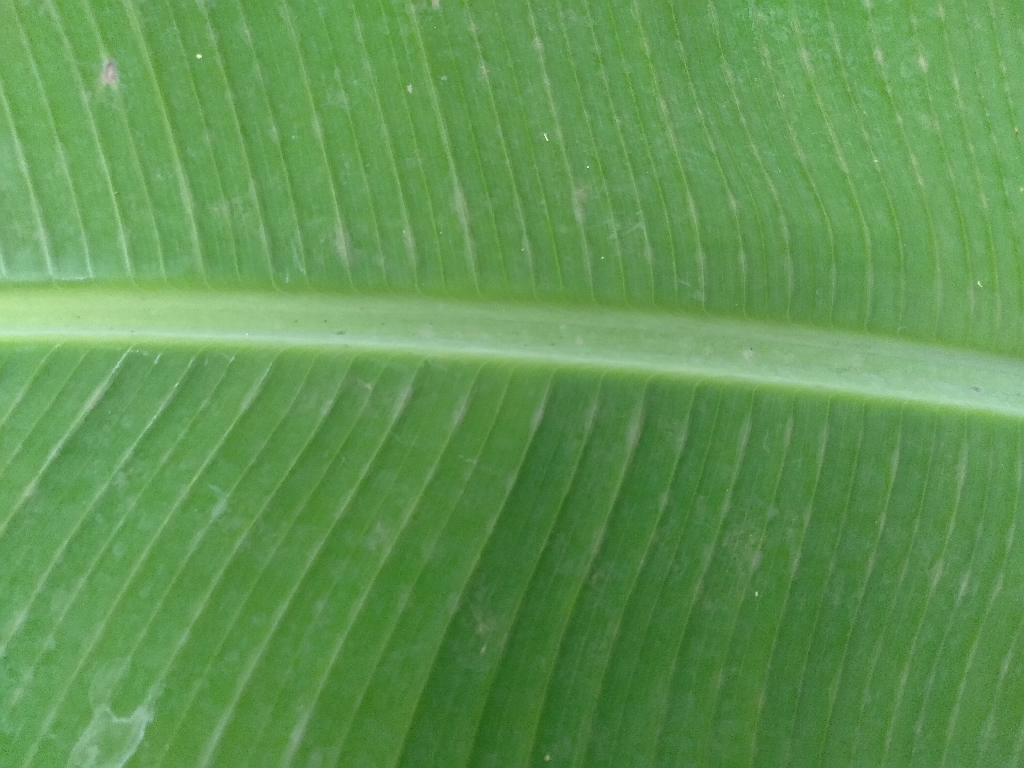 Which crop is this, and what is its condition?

banana, healthy
